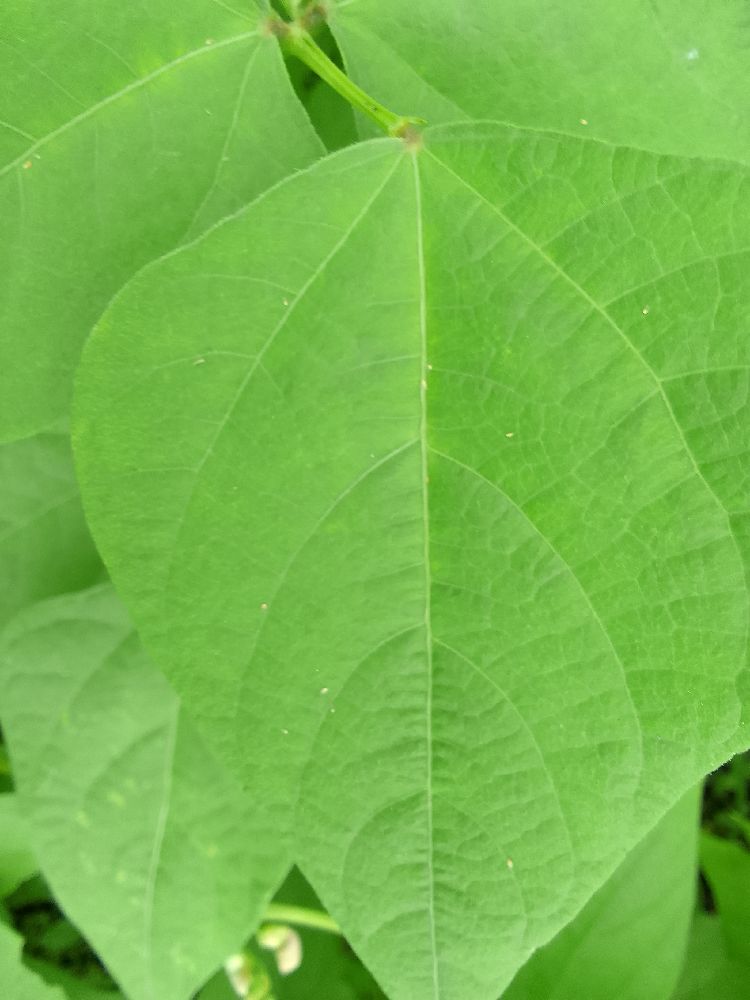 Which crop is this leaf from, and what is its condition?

common bean, healthy
